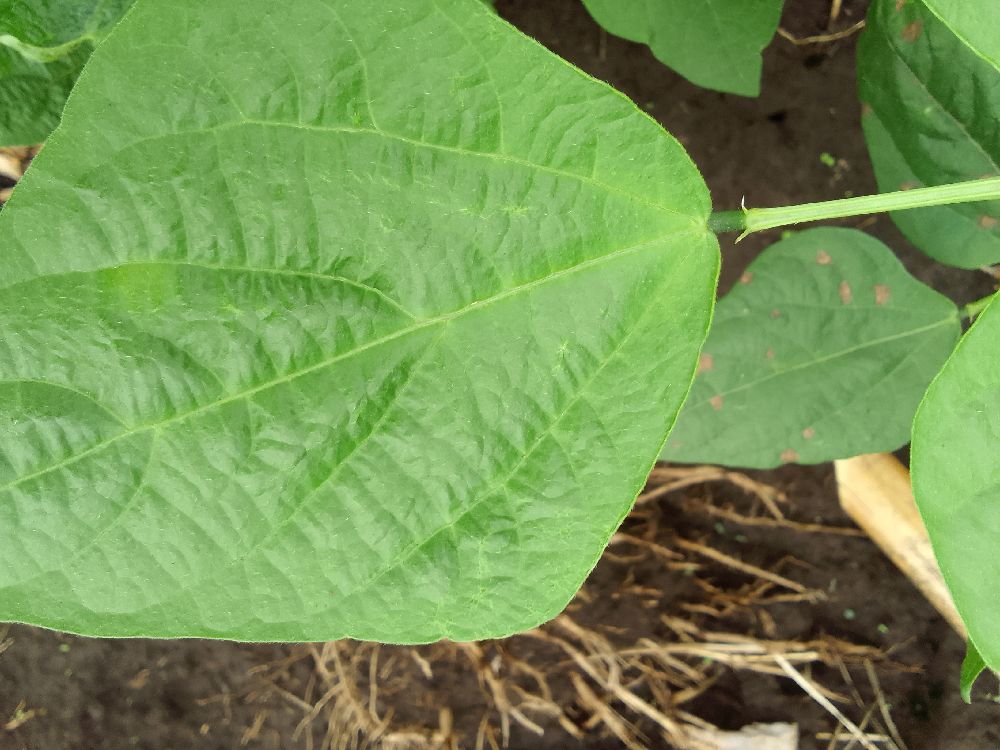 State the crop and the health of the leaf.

common bean, healthy
